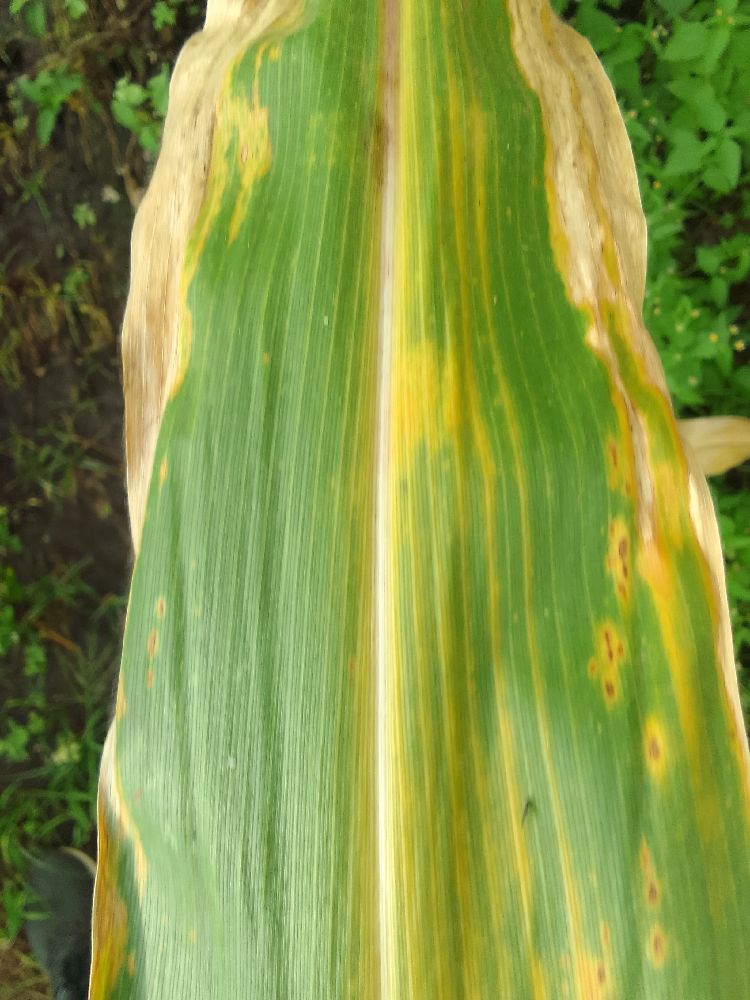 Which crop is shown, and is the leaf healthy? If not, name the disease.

maize, maize lethal necrosis
